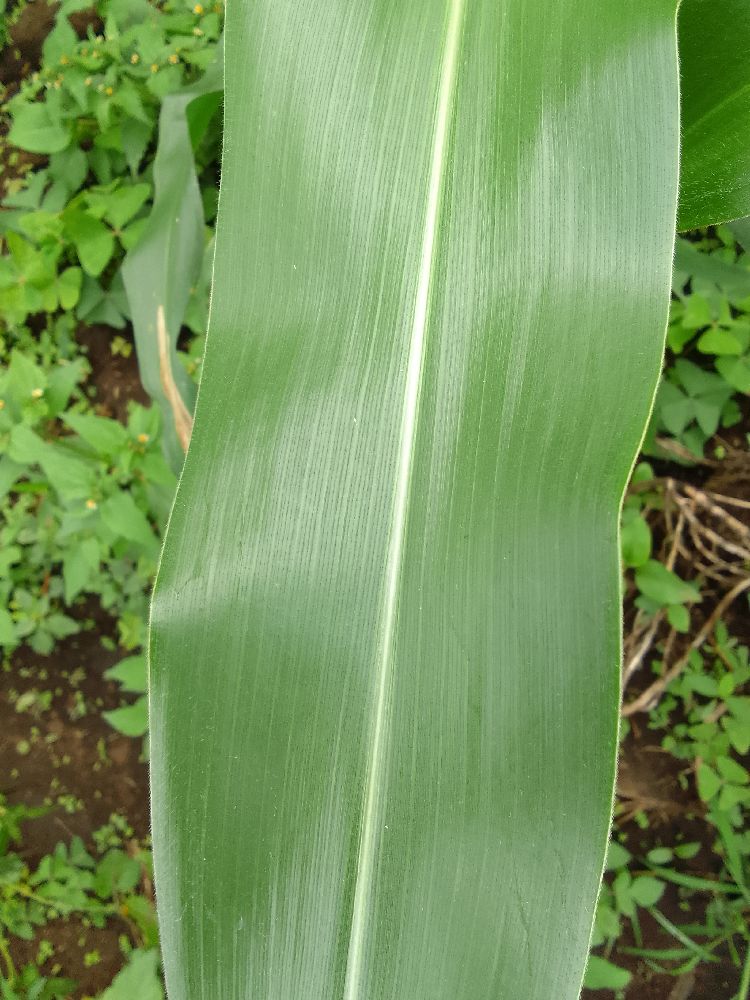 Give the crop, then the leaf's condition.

maize, healthy
